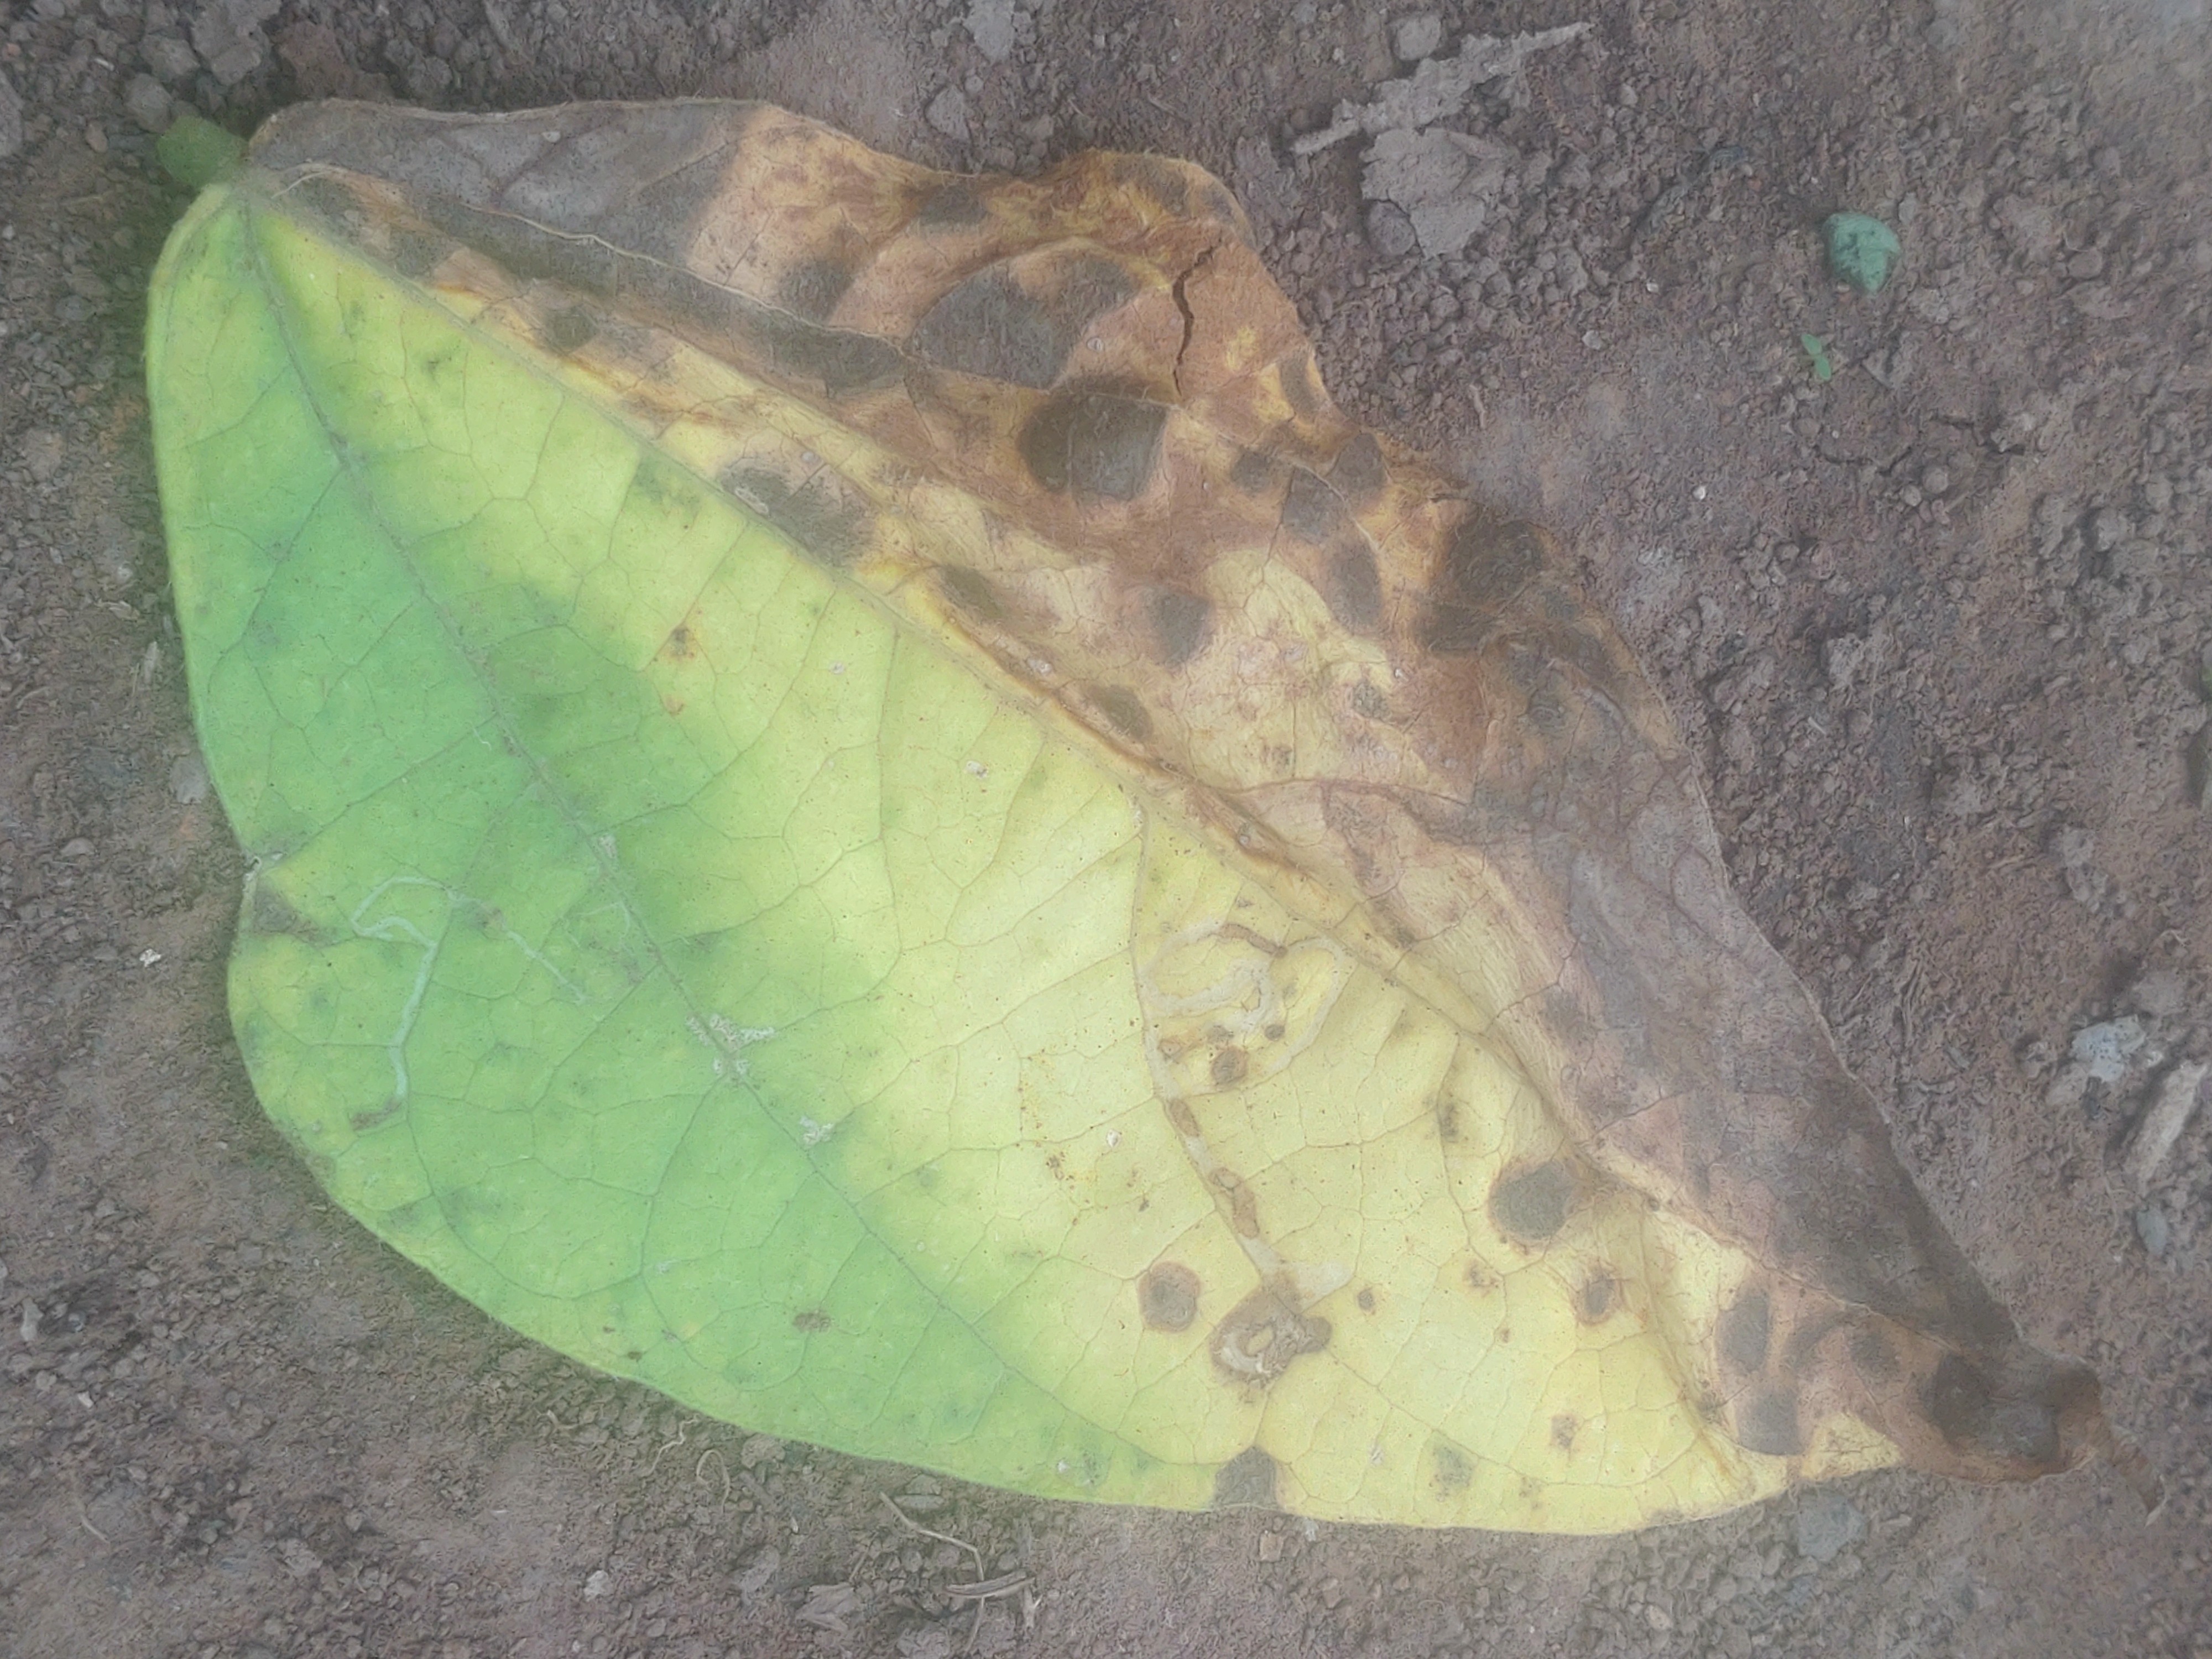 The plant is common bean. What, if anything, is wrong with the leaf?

anthracnose
